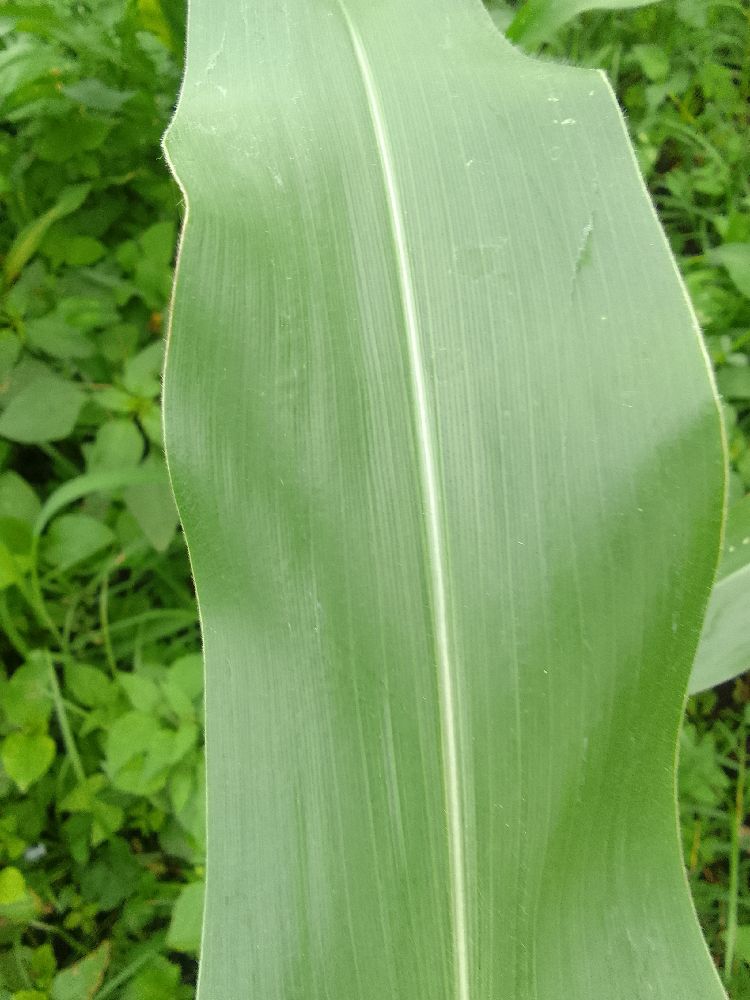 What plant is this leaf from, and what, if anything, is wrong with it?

maize, healthy
